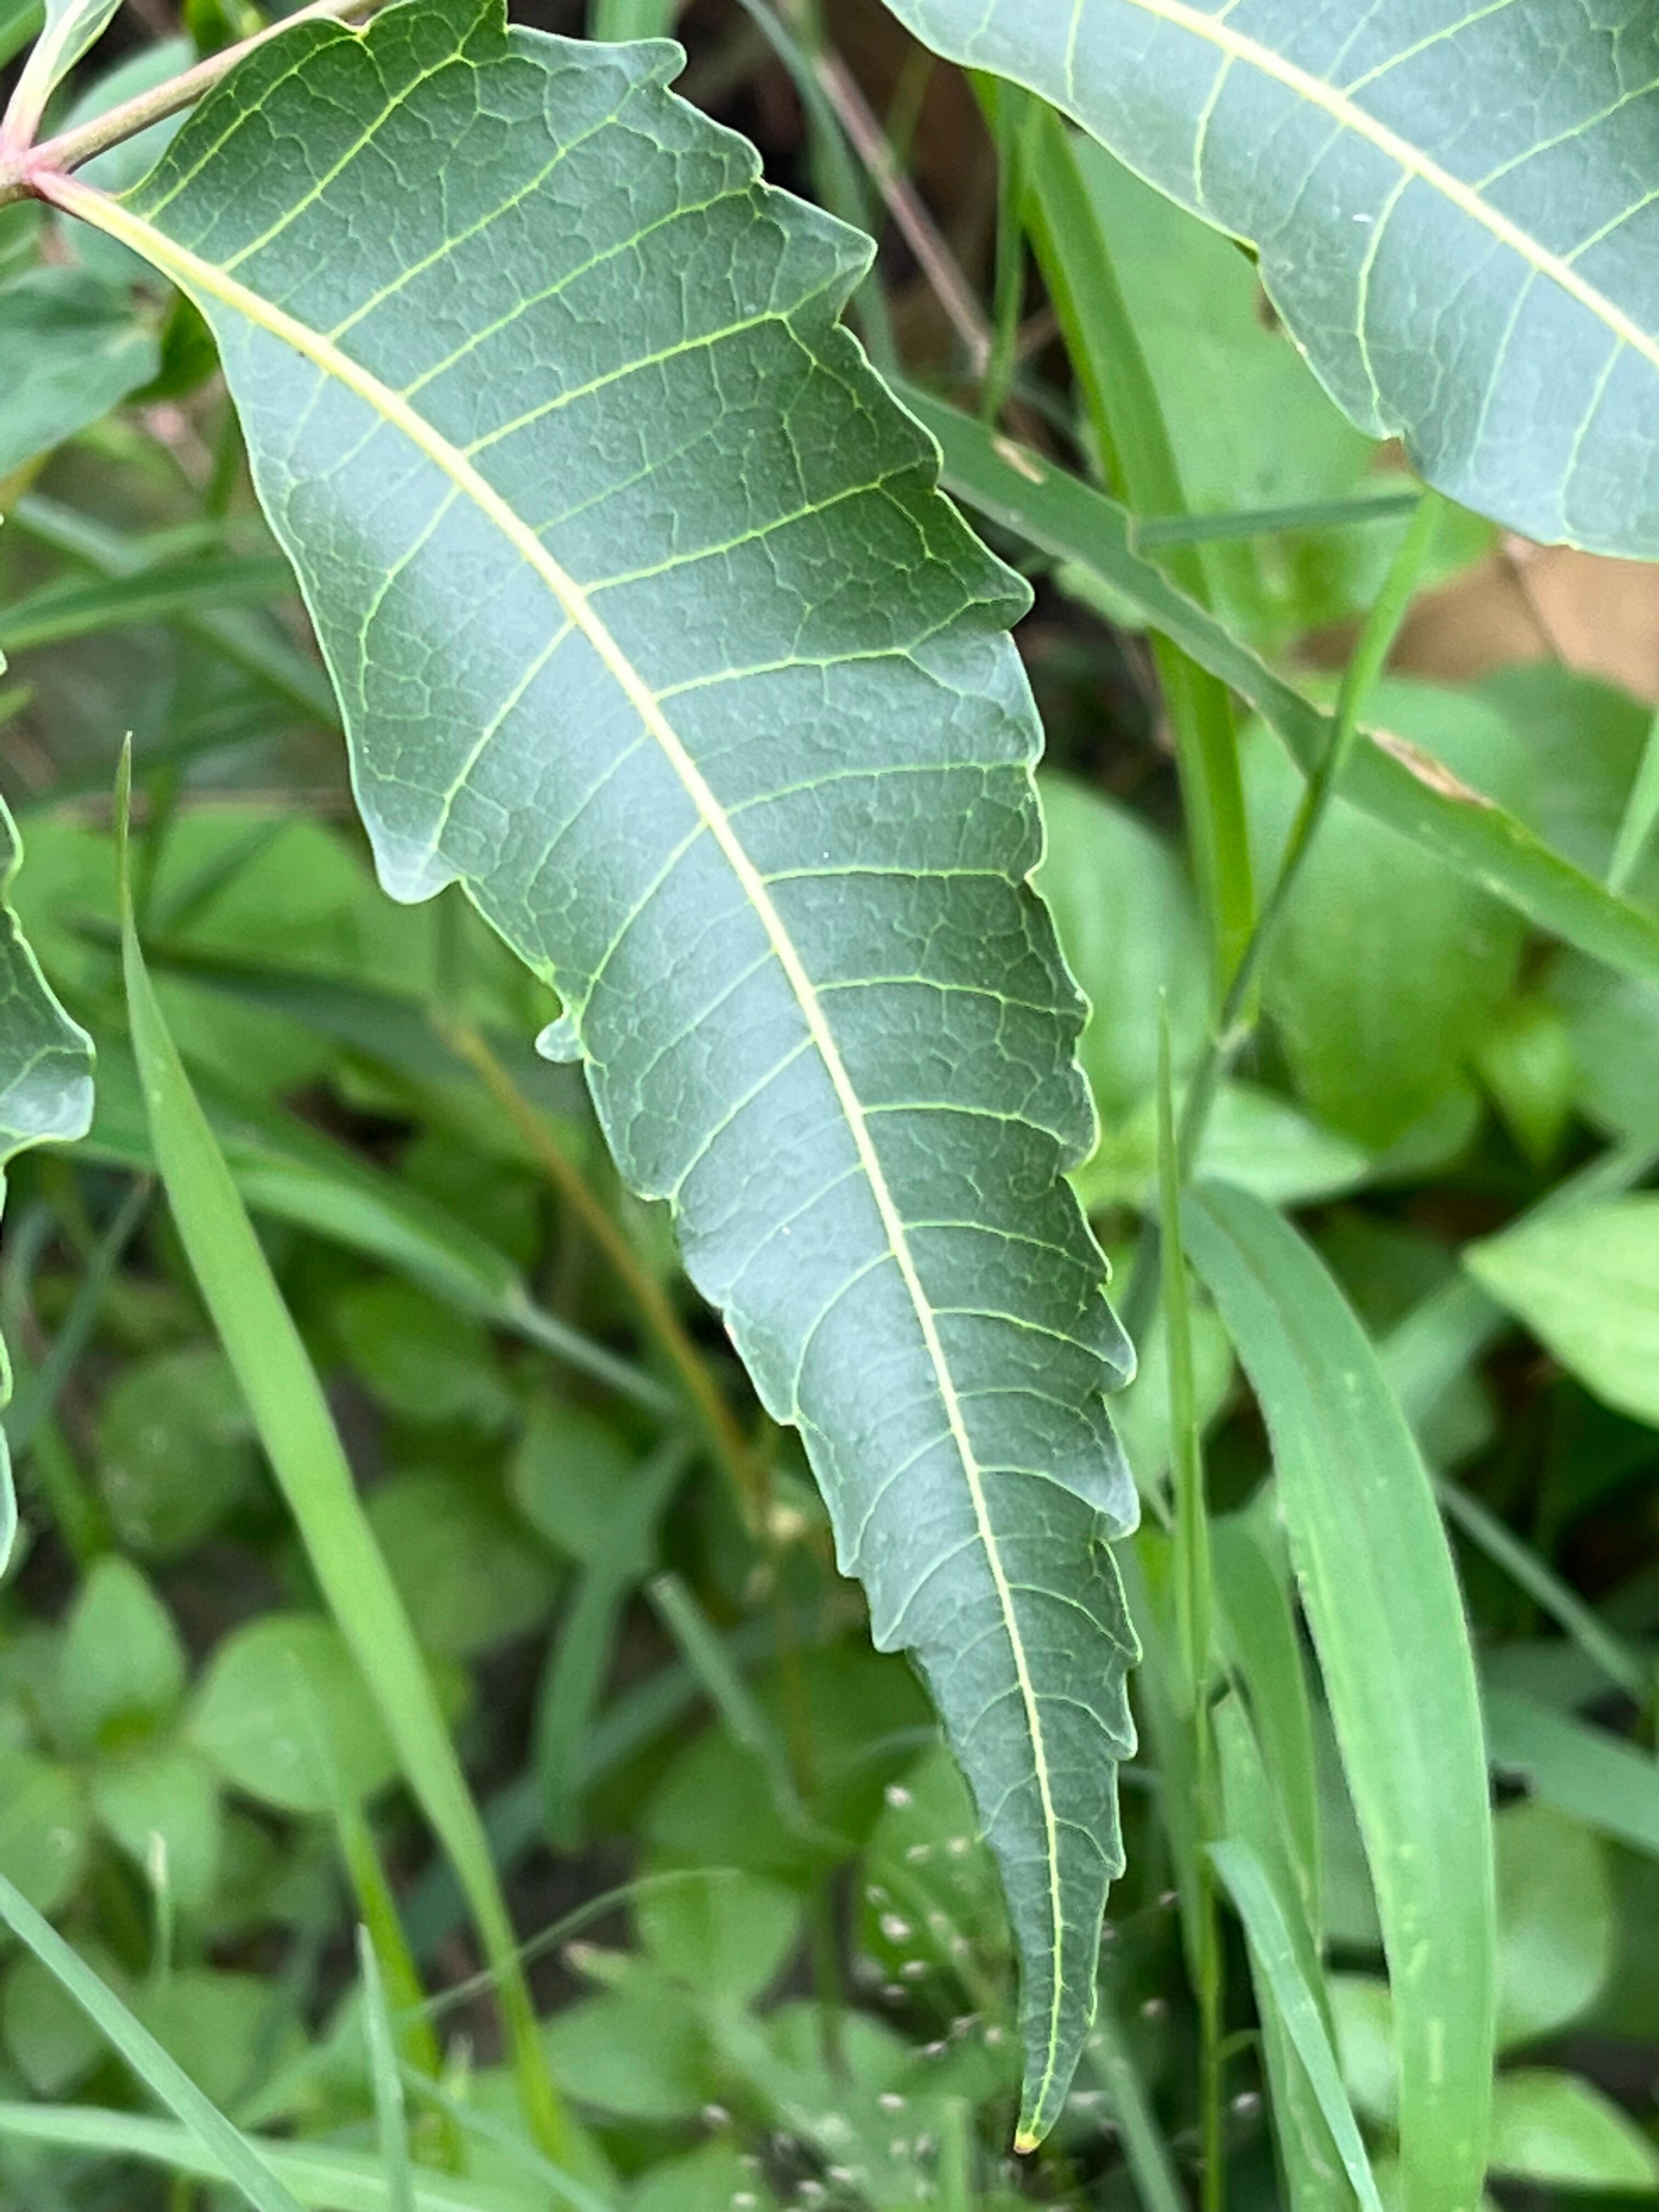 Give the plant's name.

neem
